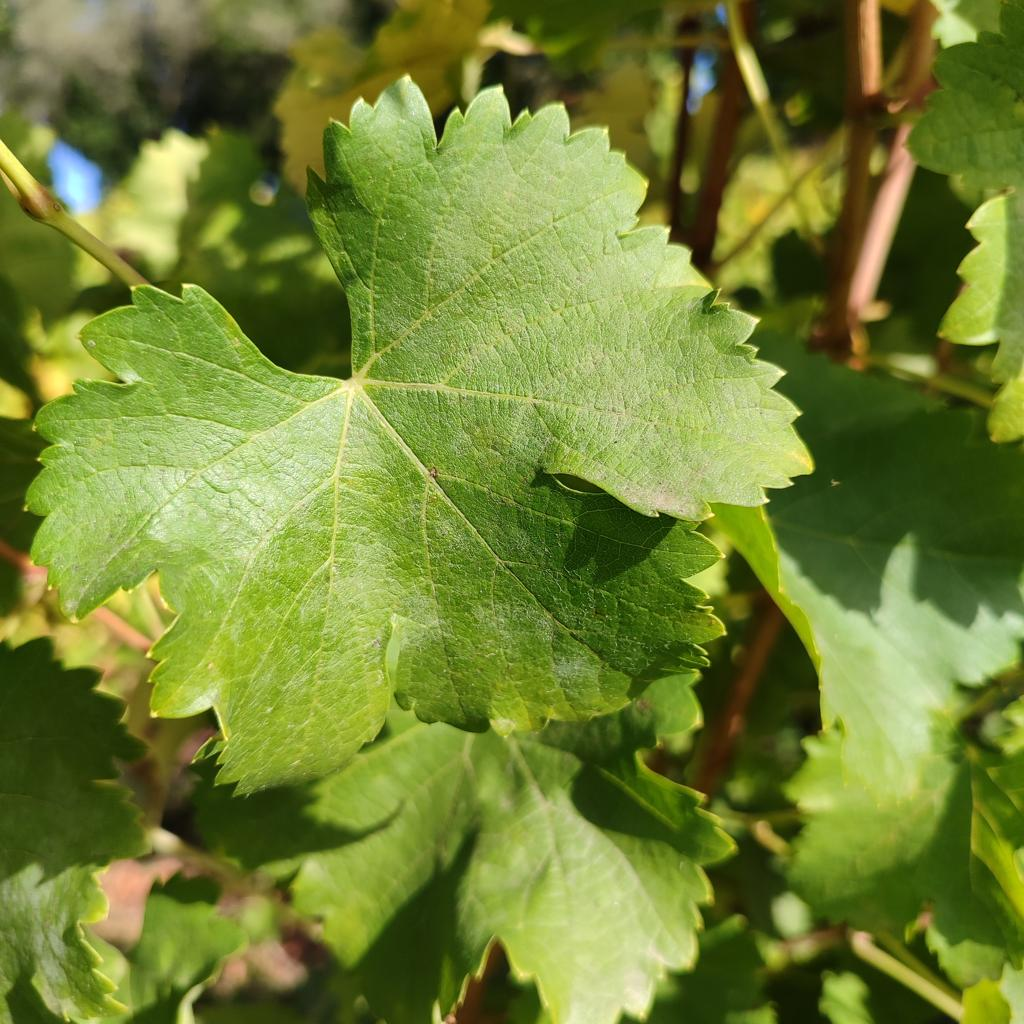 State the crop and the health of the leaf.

grapevine, powdery mildew
